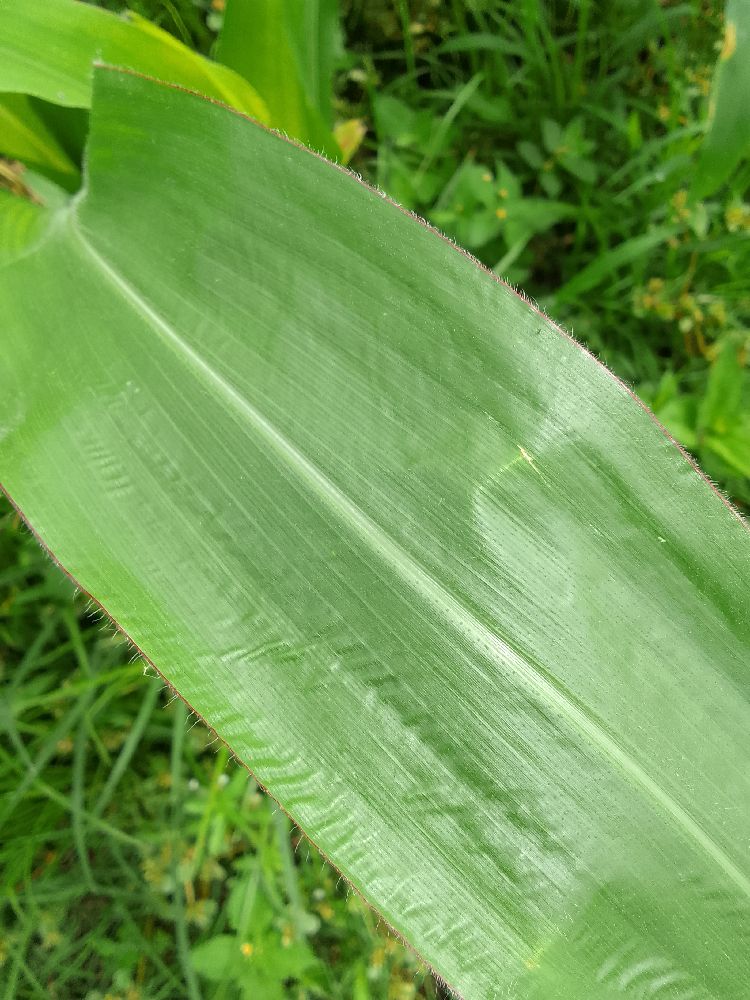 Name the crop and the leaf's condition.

maize, healthy
